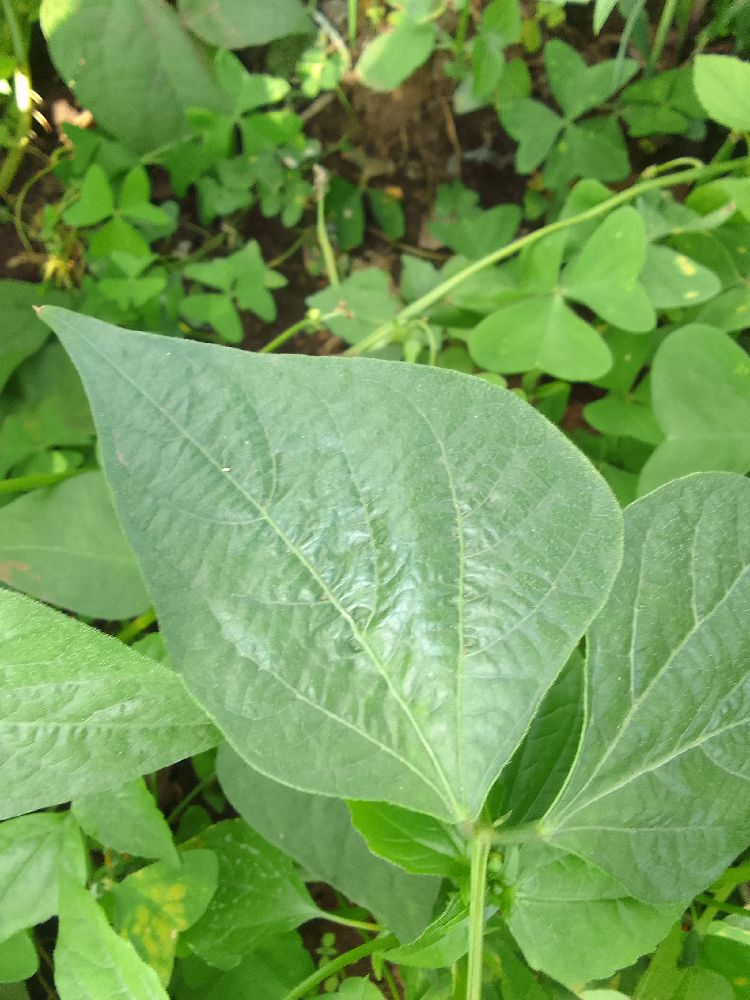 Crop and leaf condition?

common bean, healthy
